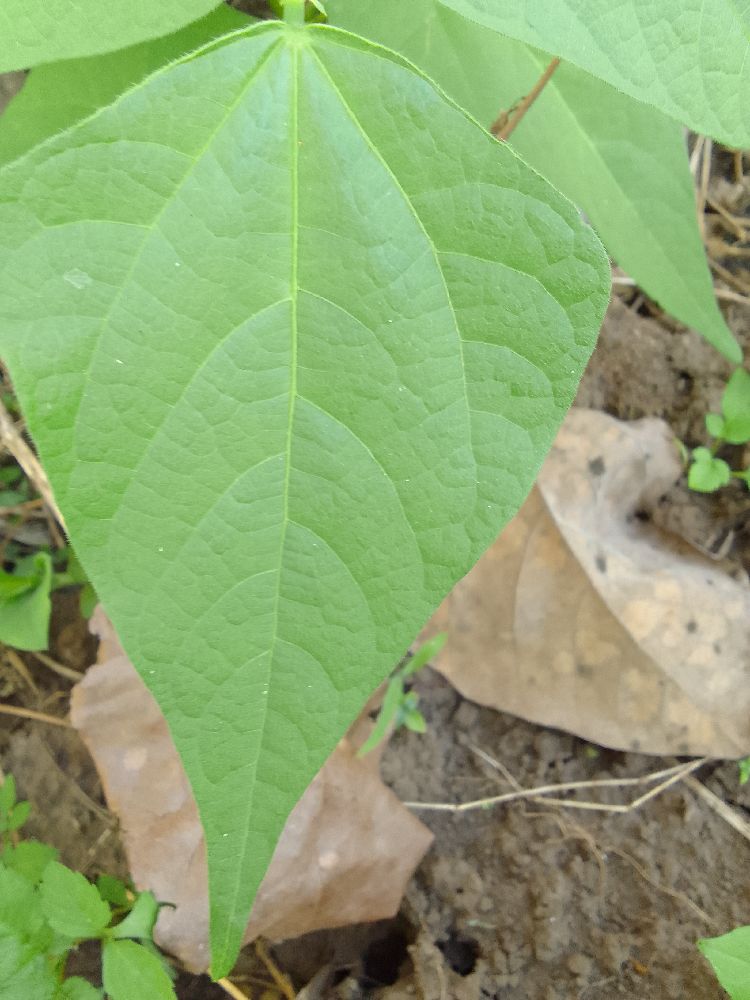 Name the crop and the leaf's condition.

common bean, healthy
